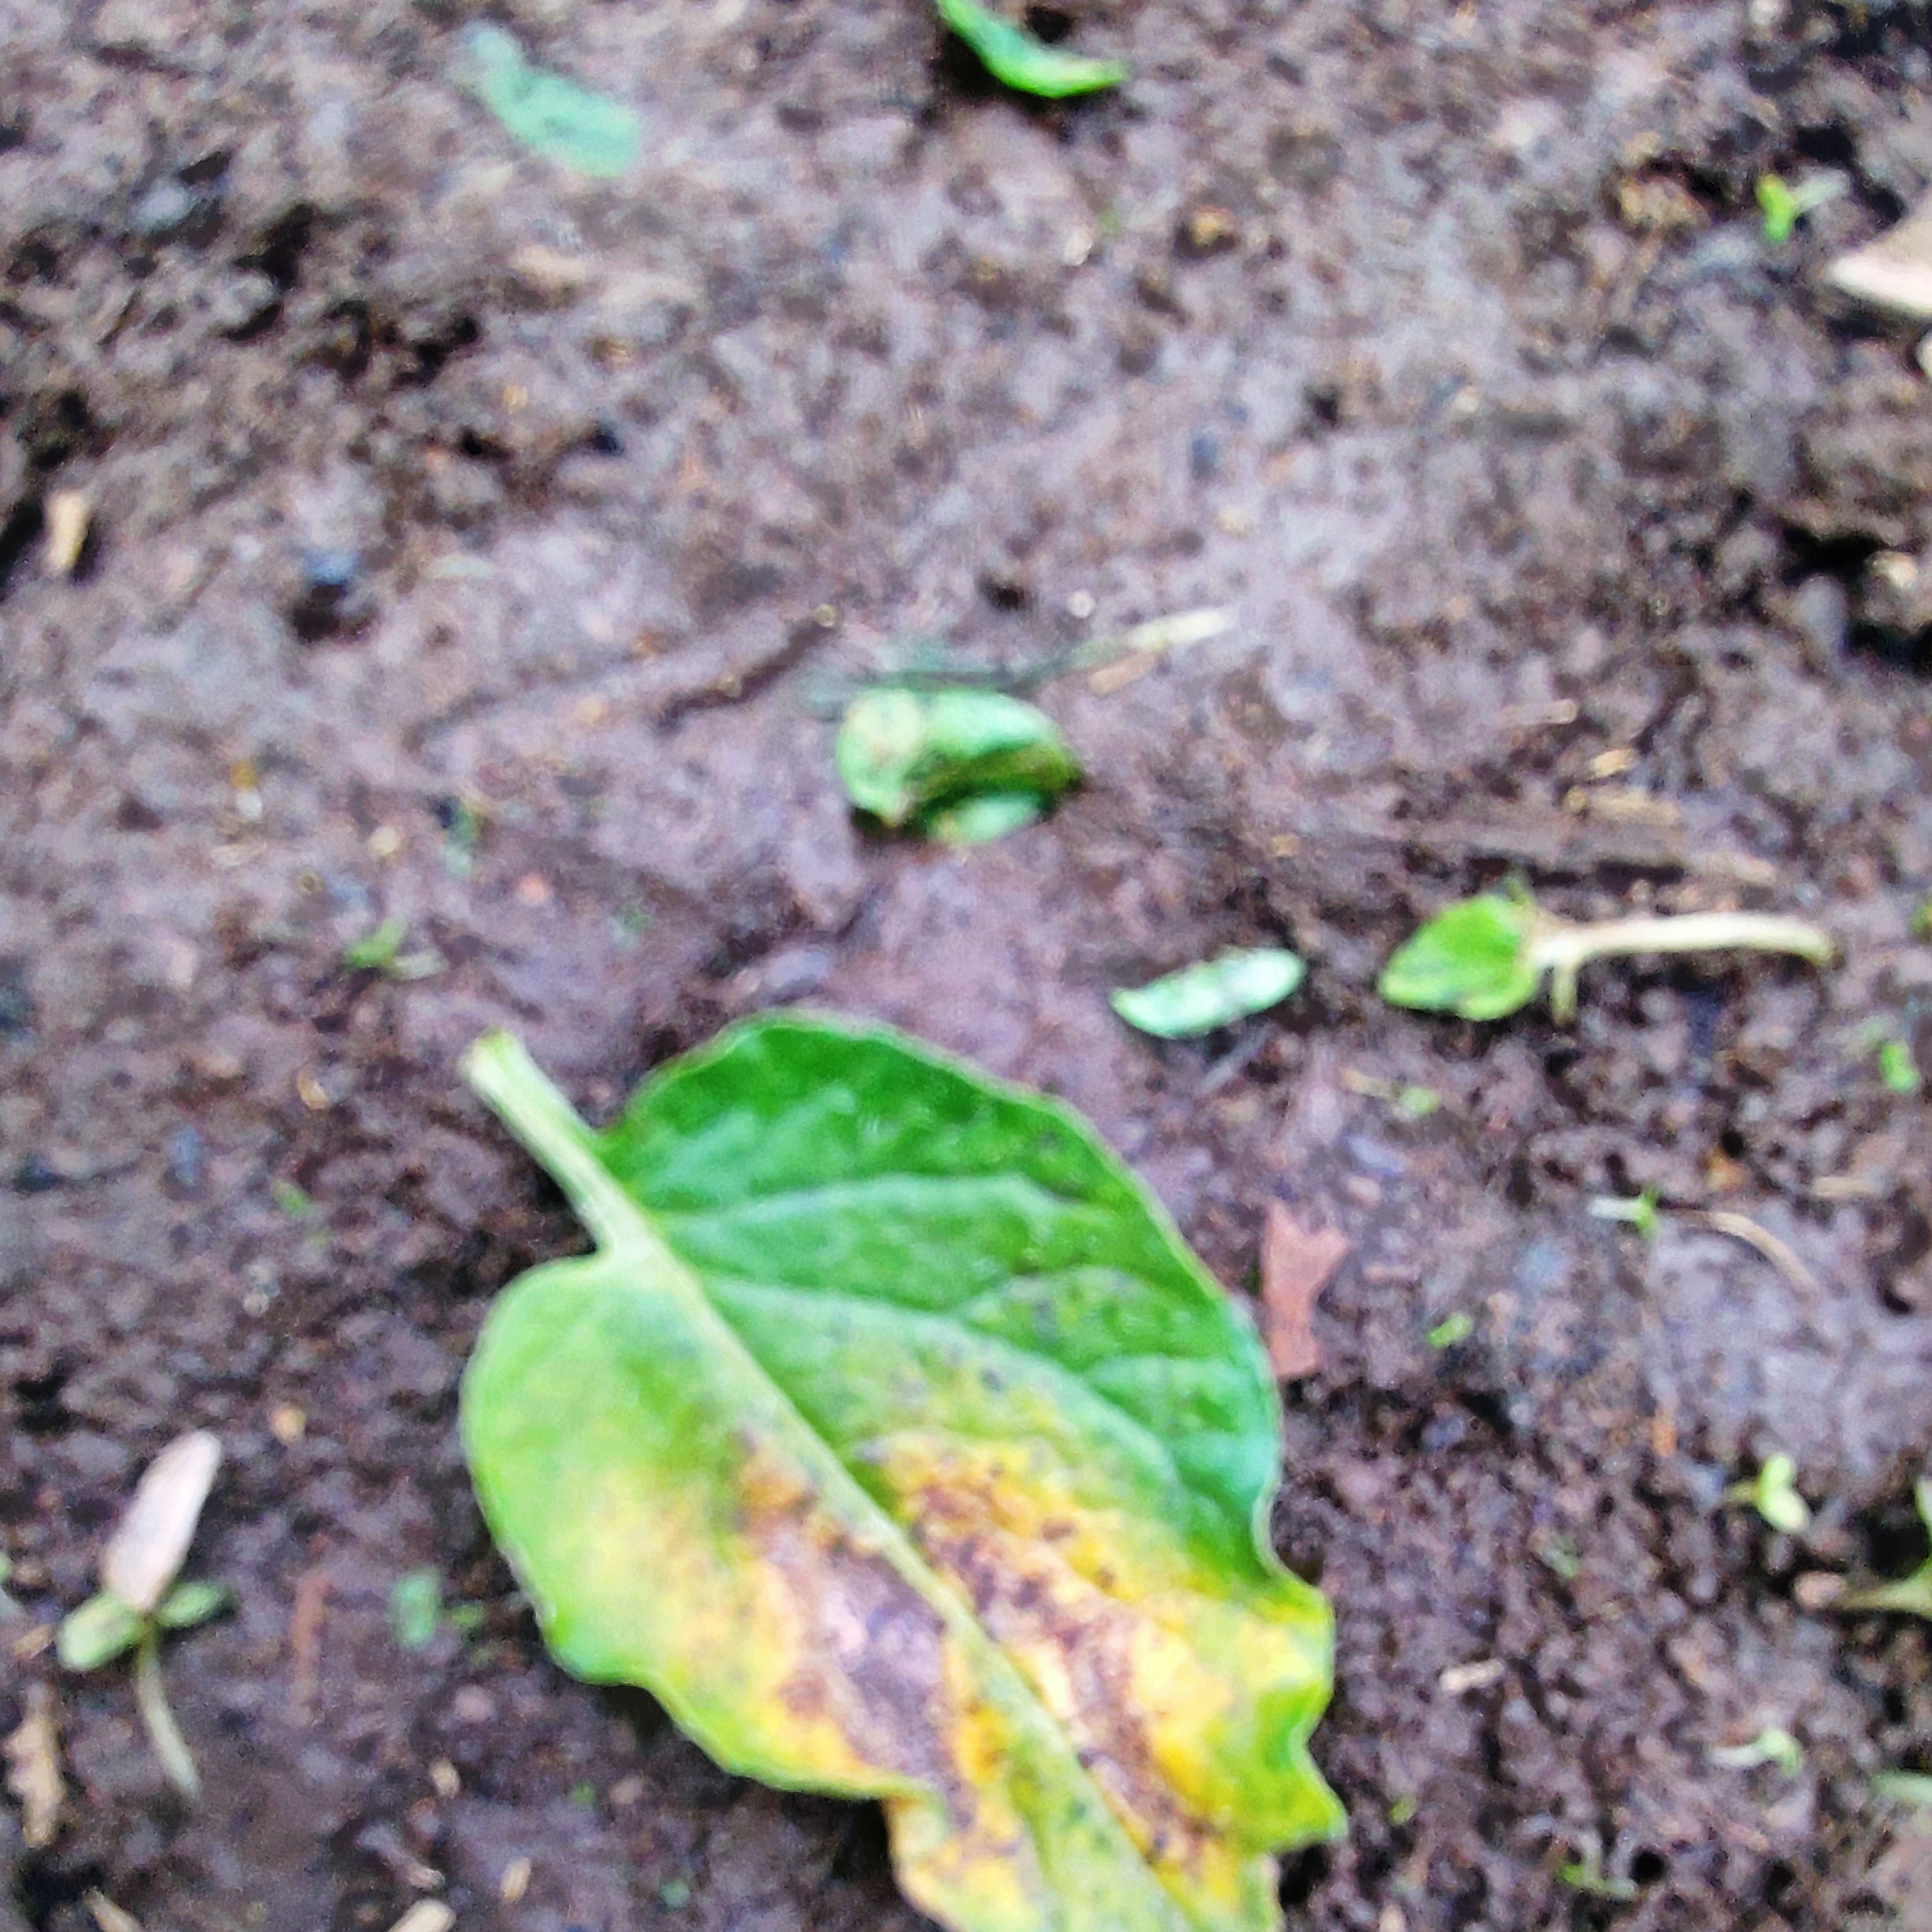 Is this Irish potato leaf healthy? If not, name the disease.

late blight
